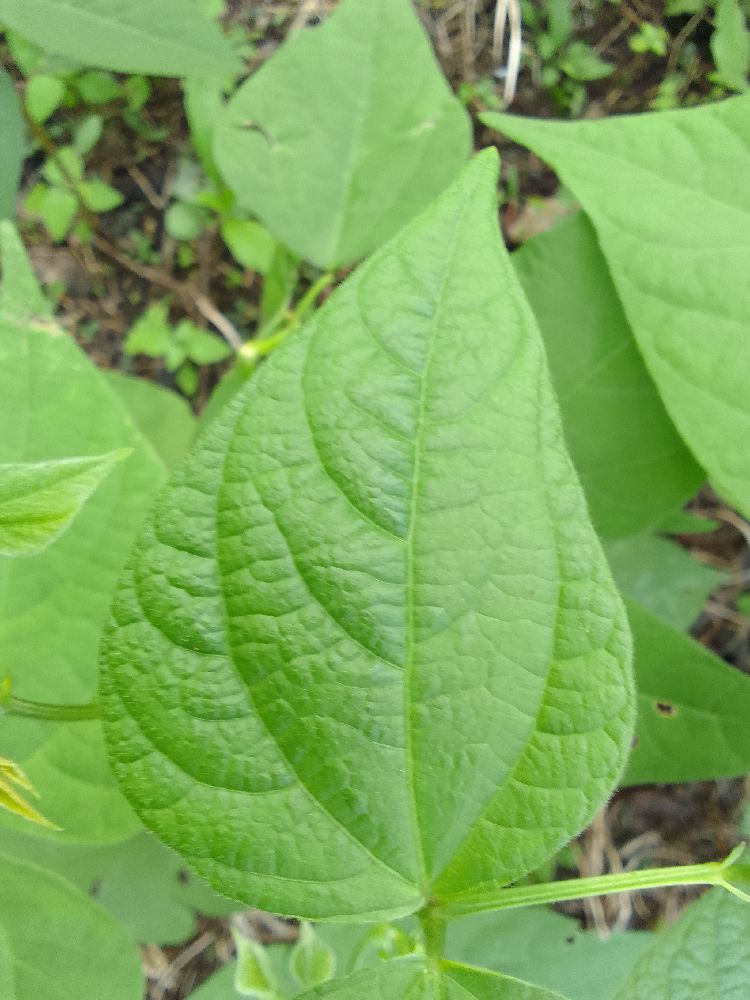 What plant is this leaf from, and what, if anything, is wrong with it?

common bean, healthy
